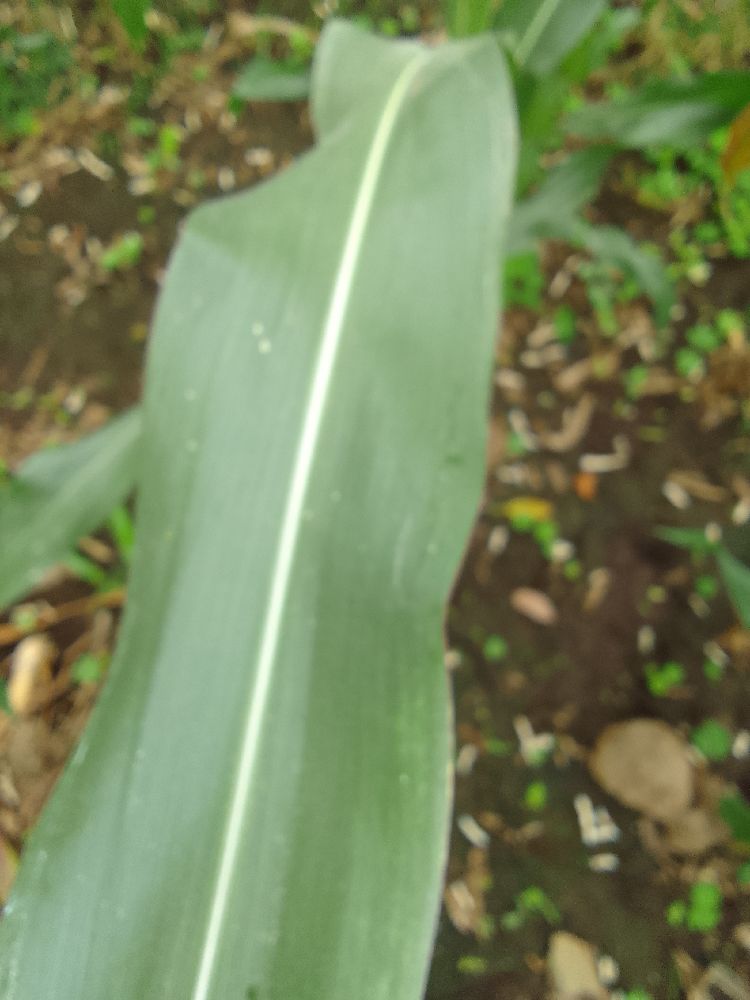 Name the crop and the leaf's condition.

maize, healthy
